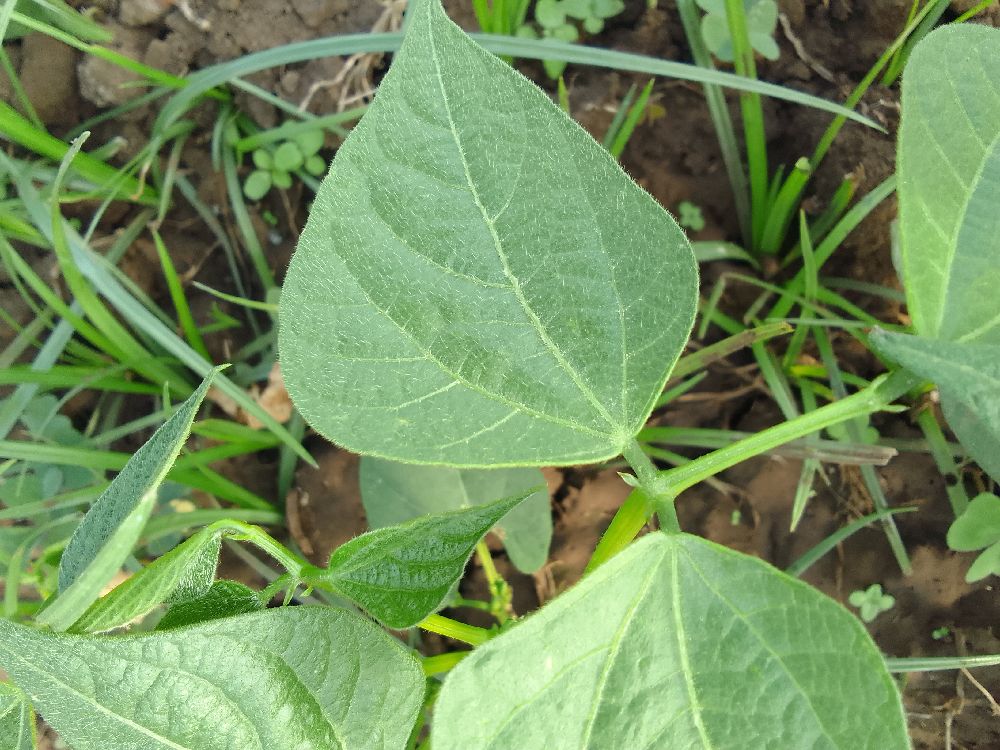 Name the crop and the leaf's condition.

common bean, healthy
